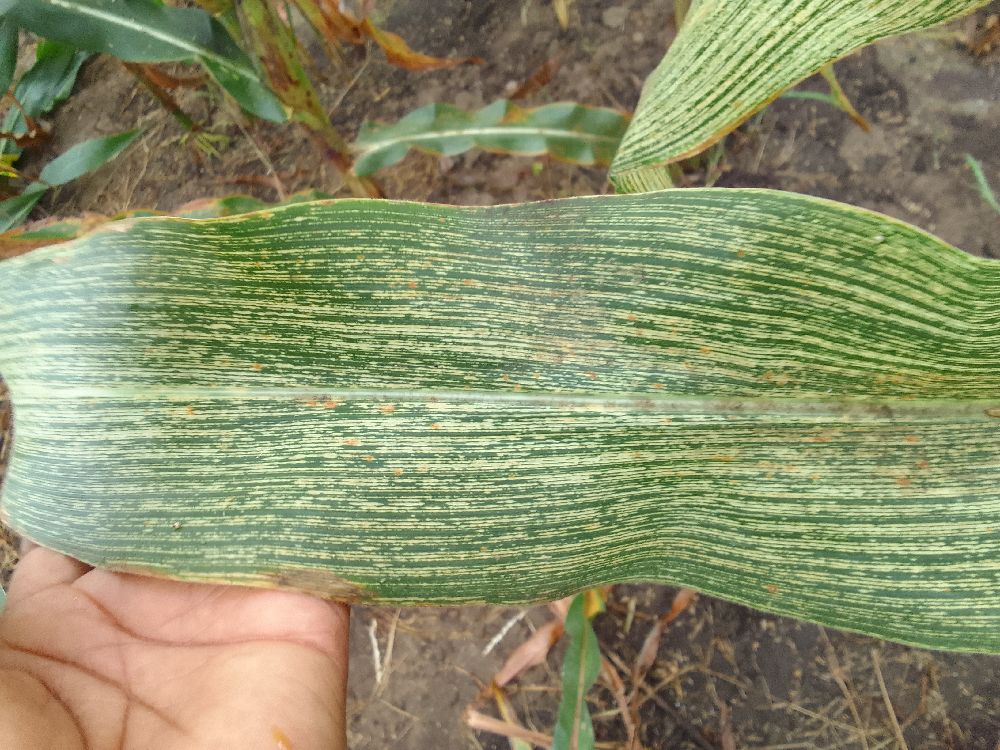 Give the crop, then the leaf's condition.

maize, maize streak virus
